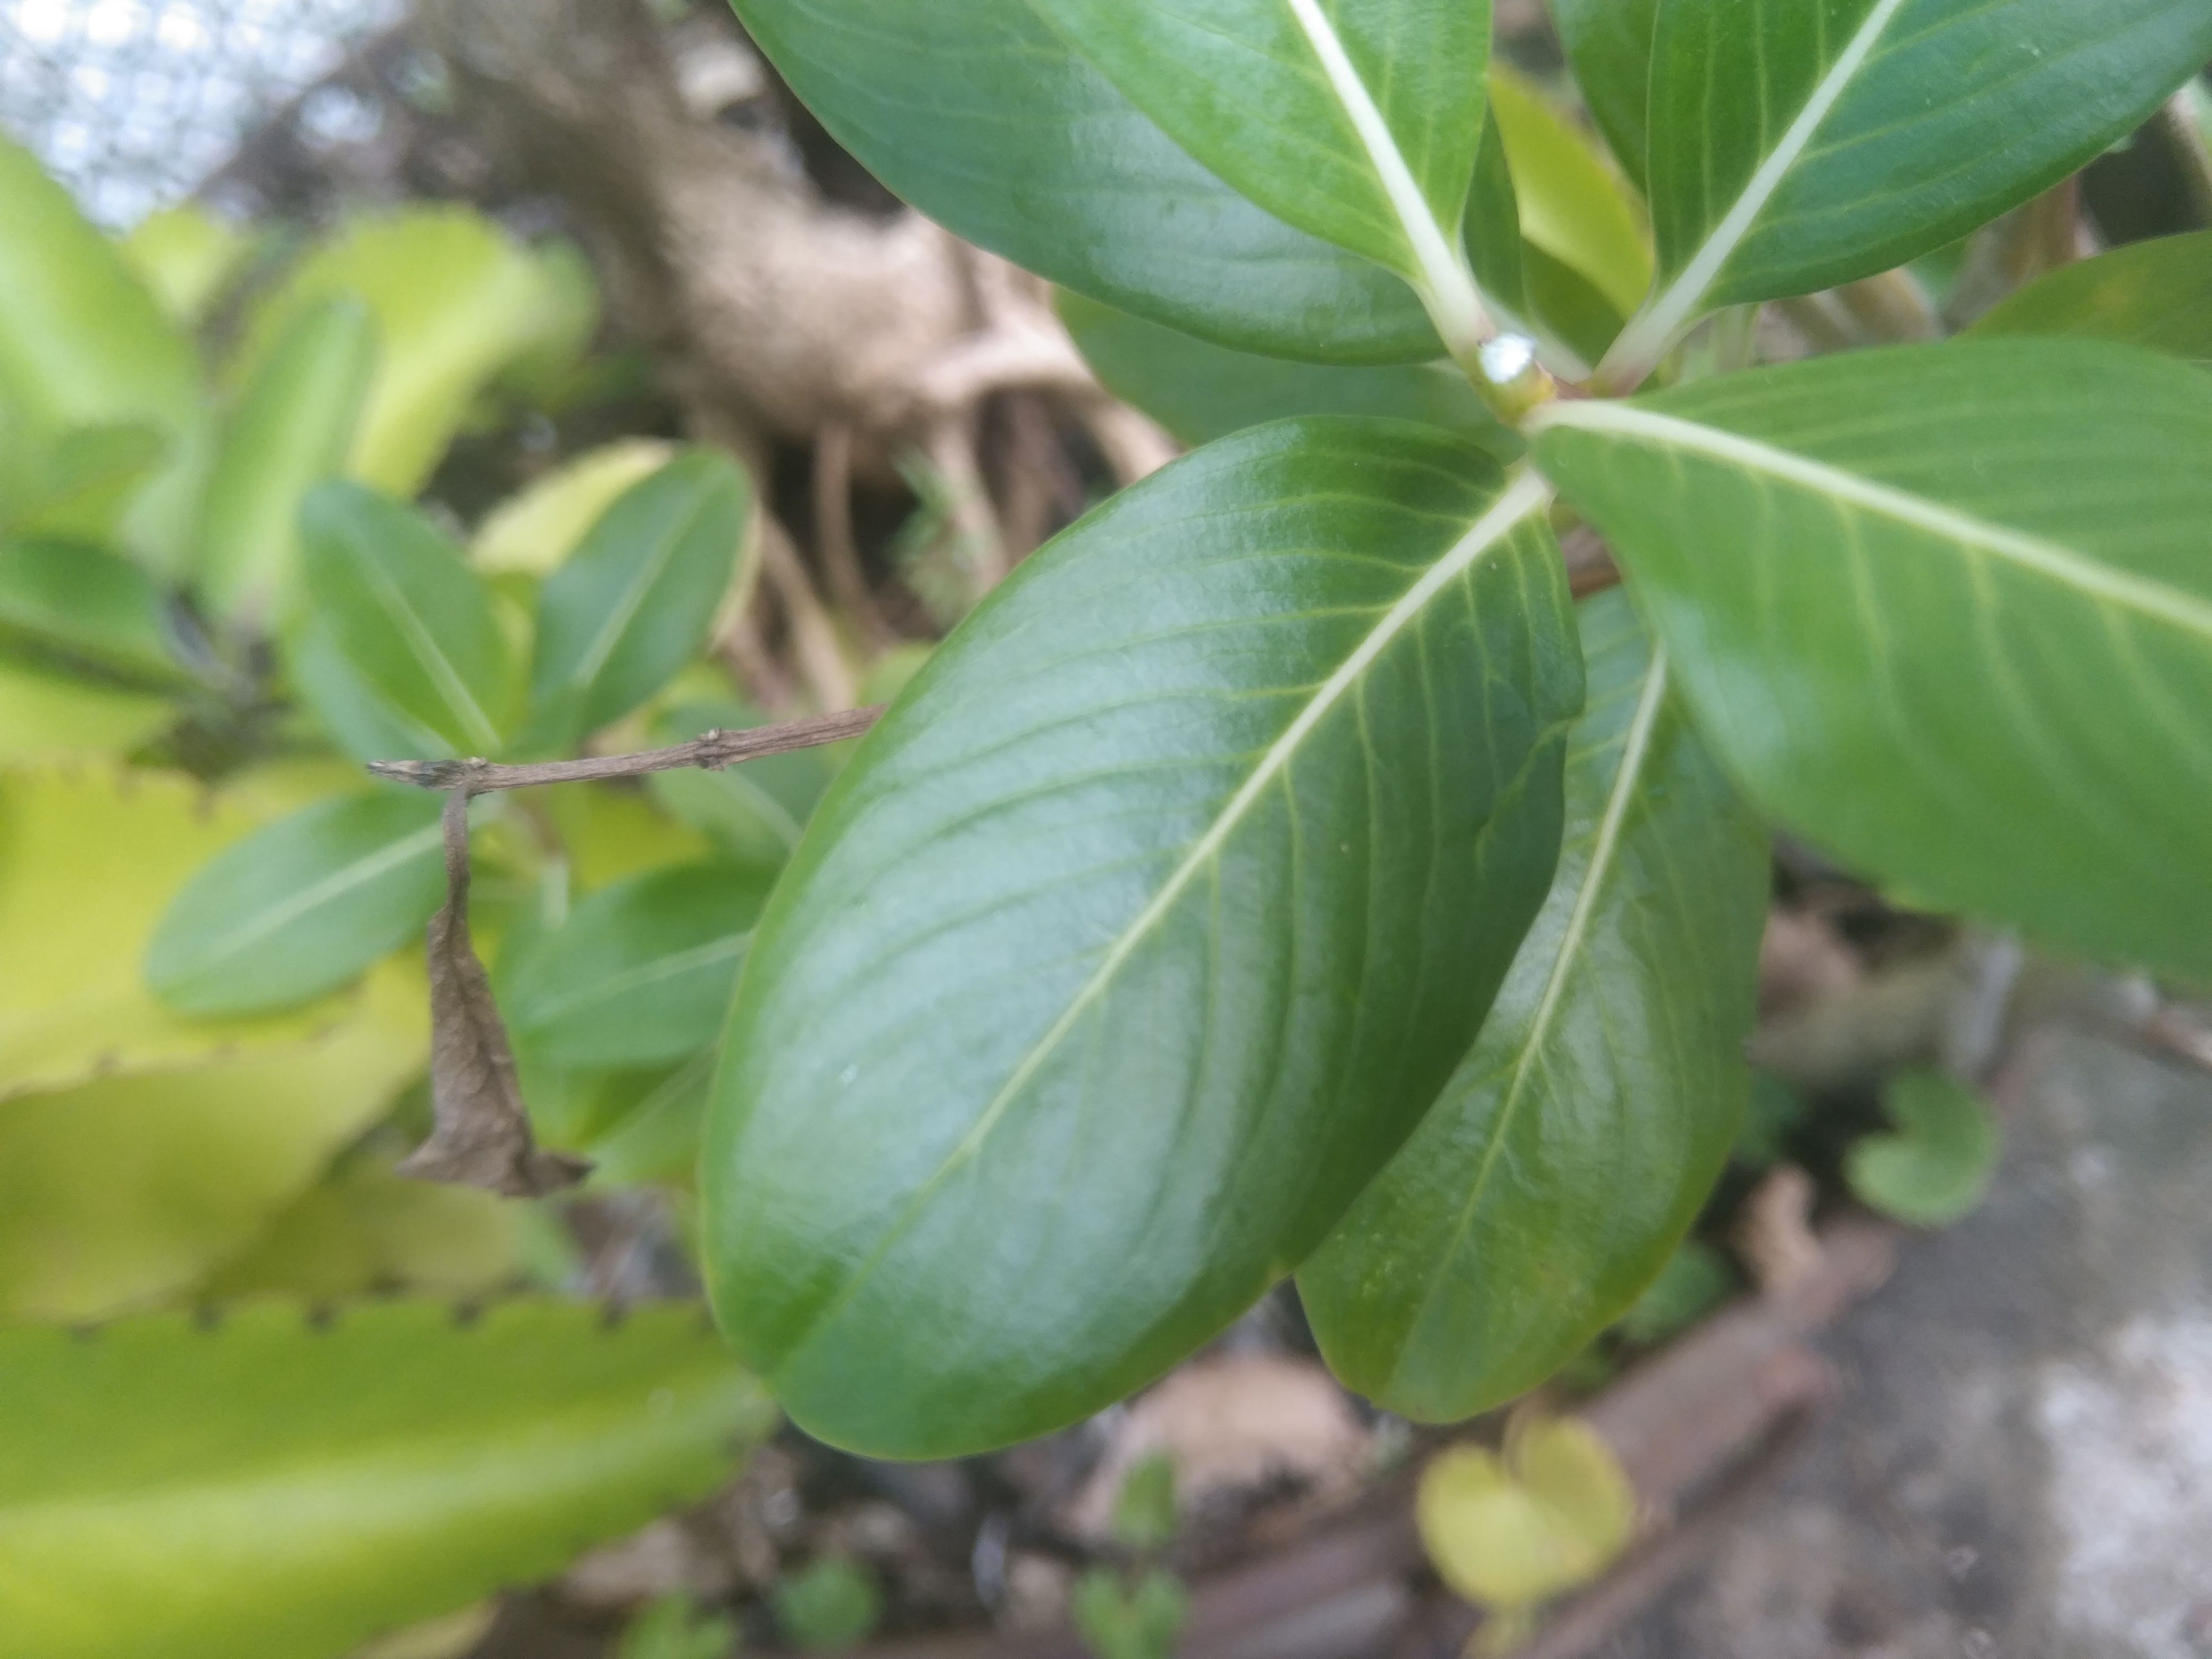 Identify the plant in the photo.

rose periwinkle
